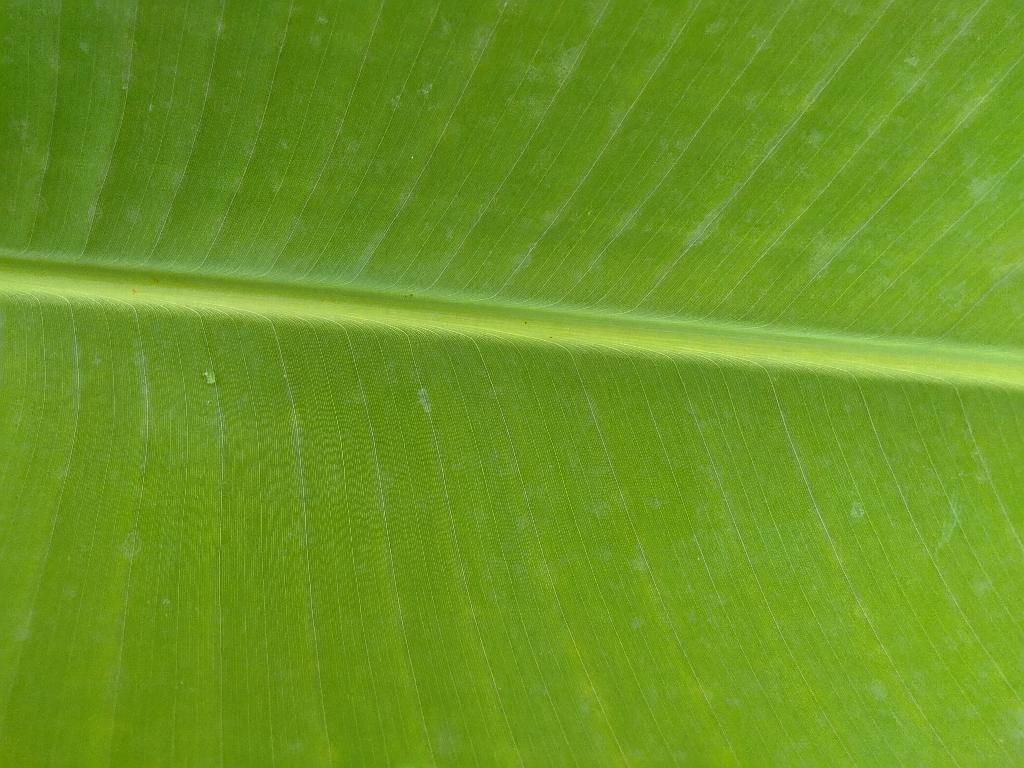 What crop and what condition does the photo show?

banana, healthy
